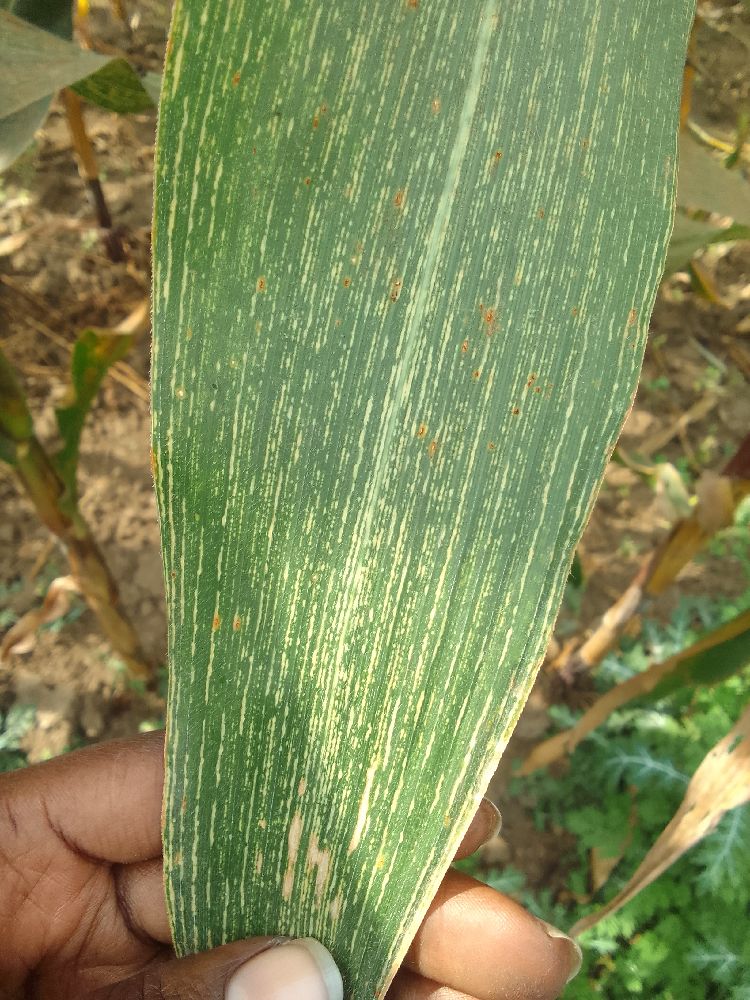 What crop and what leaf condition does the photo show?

maize, maize streak virus
